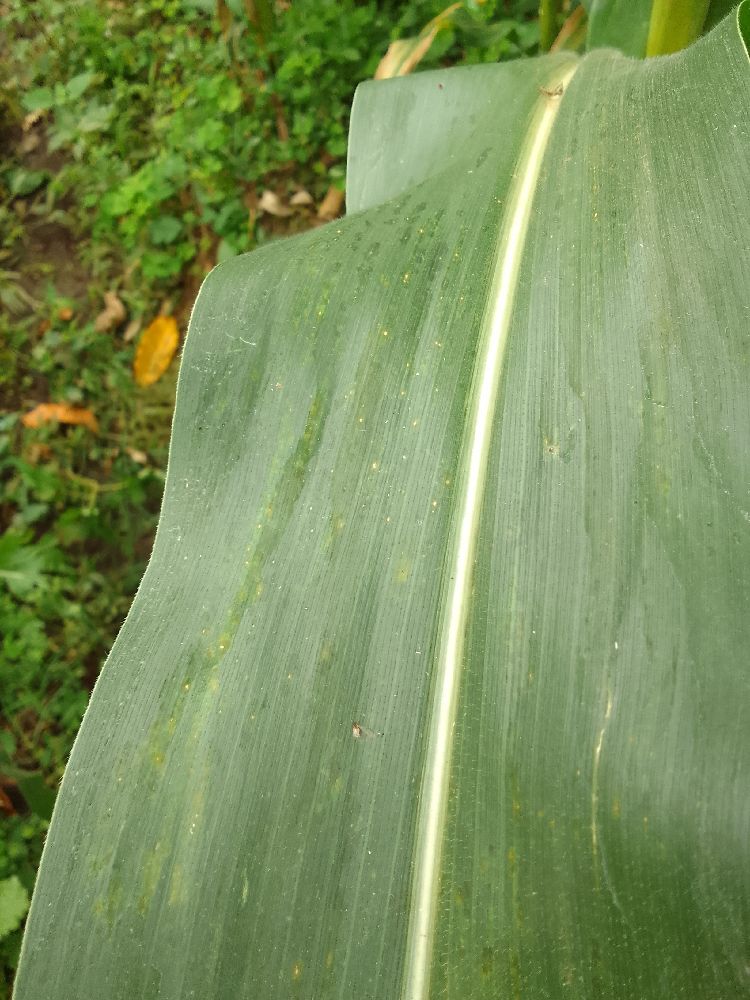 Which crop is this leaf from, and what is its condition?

maize, healthy
